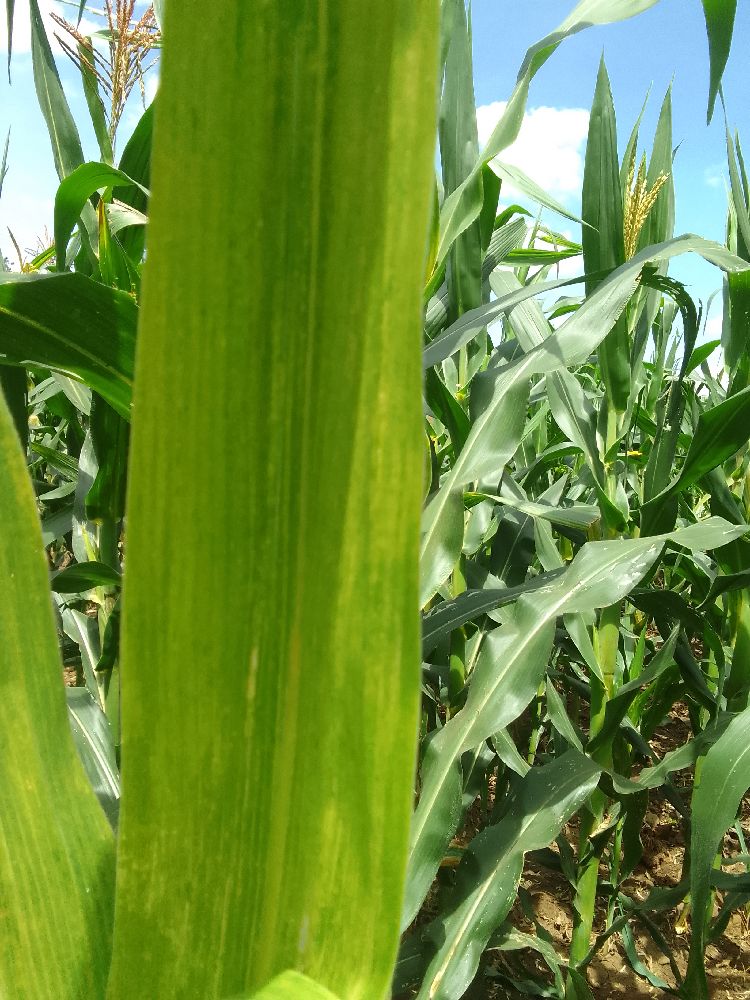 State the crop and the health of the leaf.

maize, maize lethal necrosis
